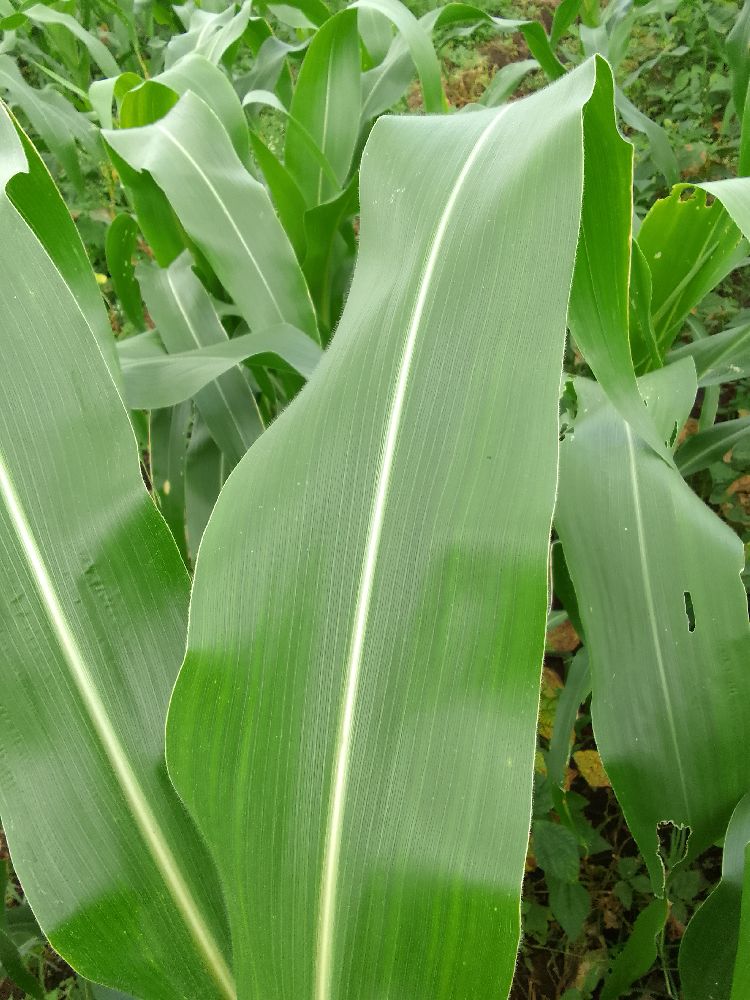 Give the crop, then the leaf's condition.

maize, healthy
